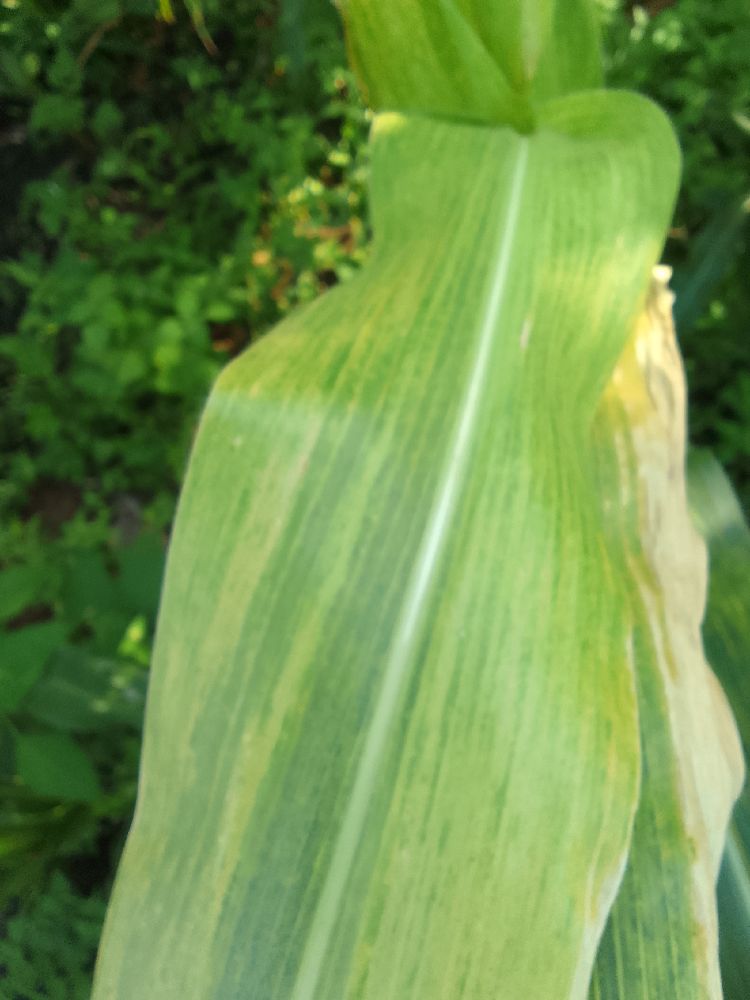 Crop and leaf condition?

maize, maize lethal necrosis
